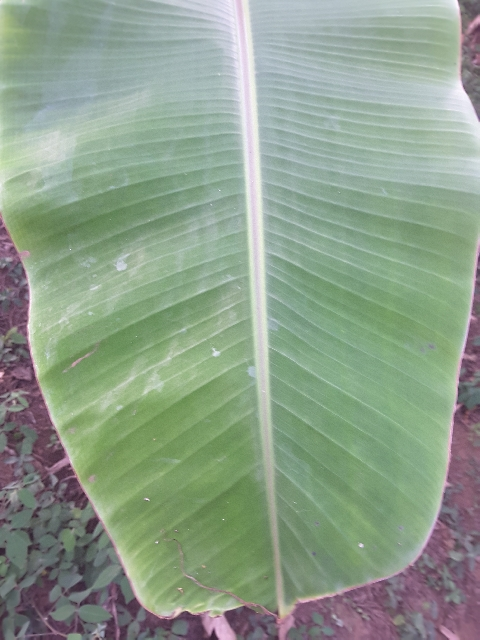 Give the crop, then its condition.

banana, healthy
